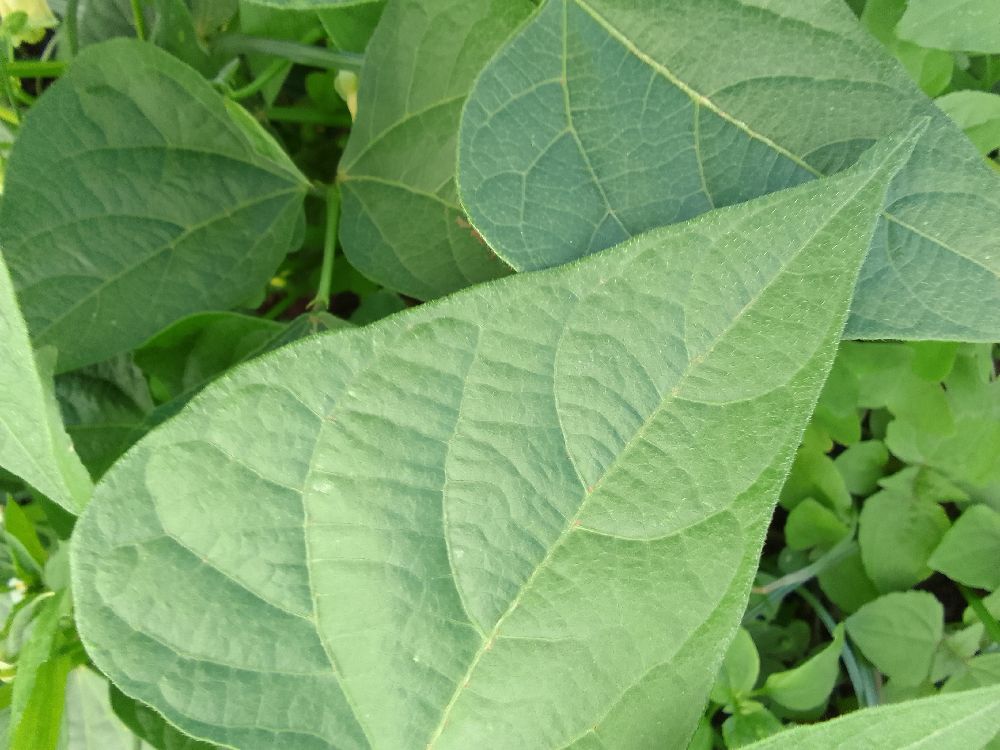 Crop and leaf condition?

common bean, healthy
